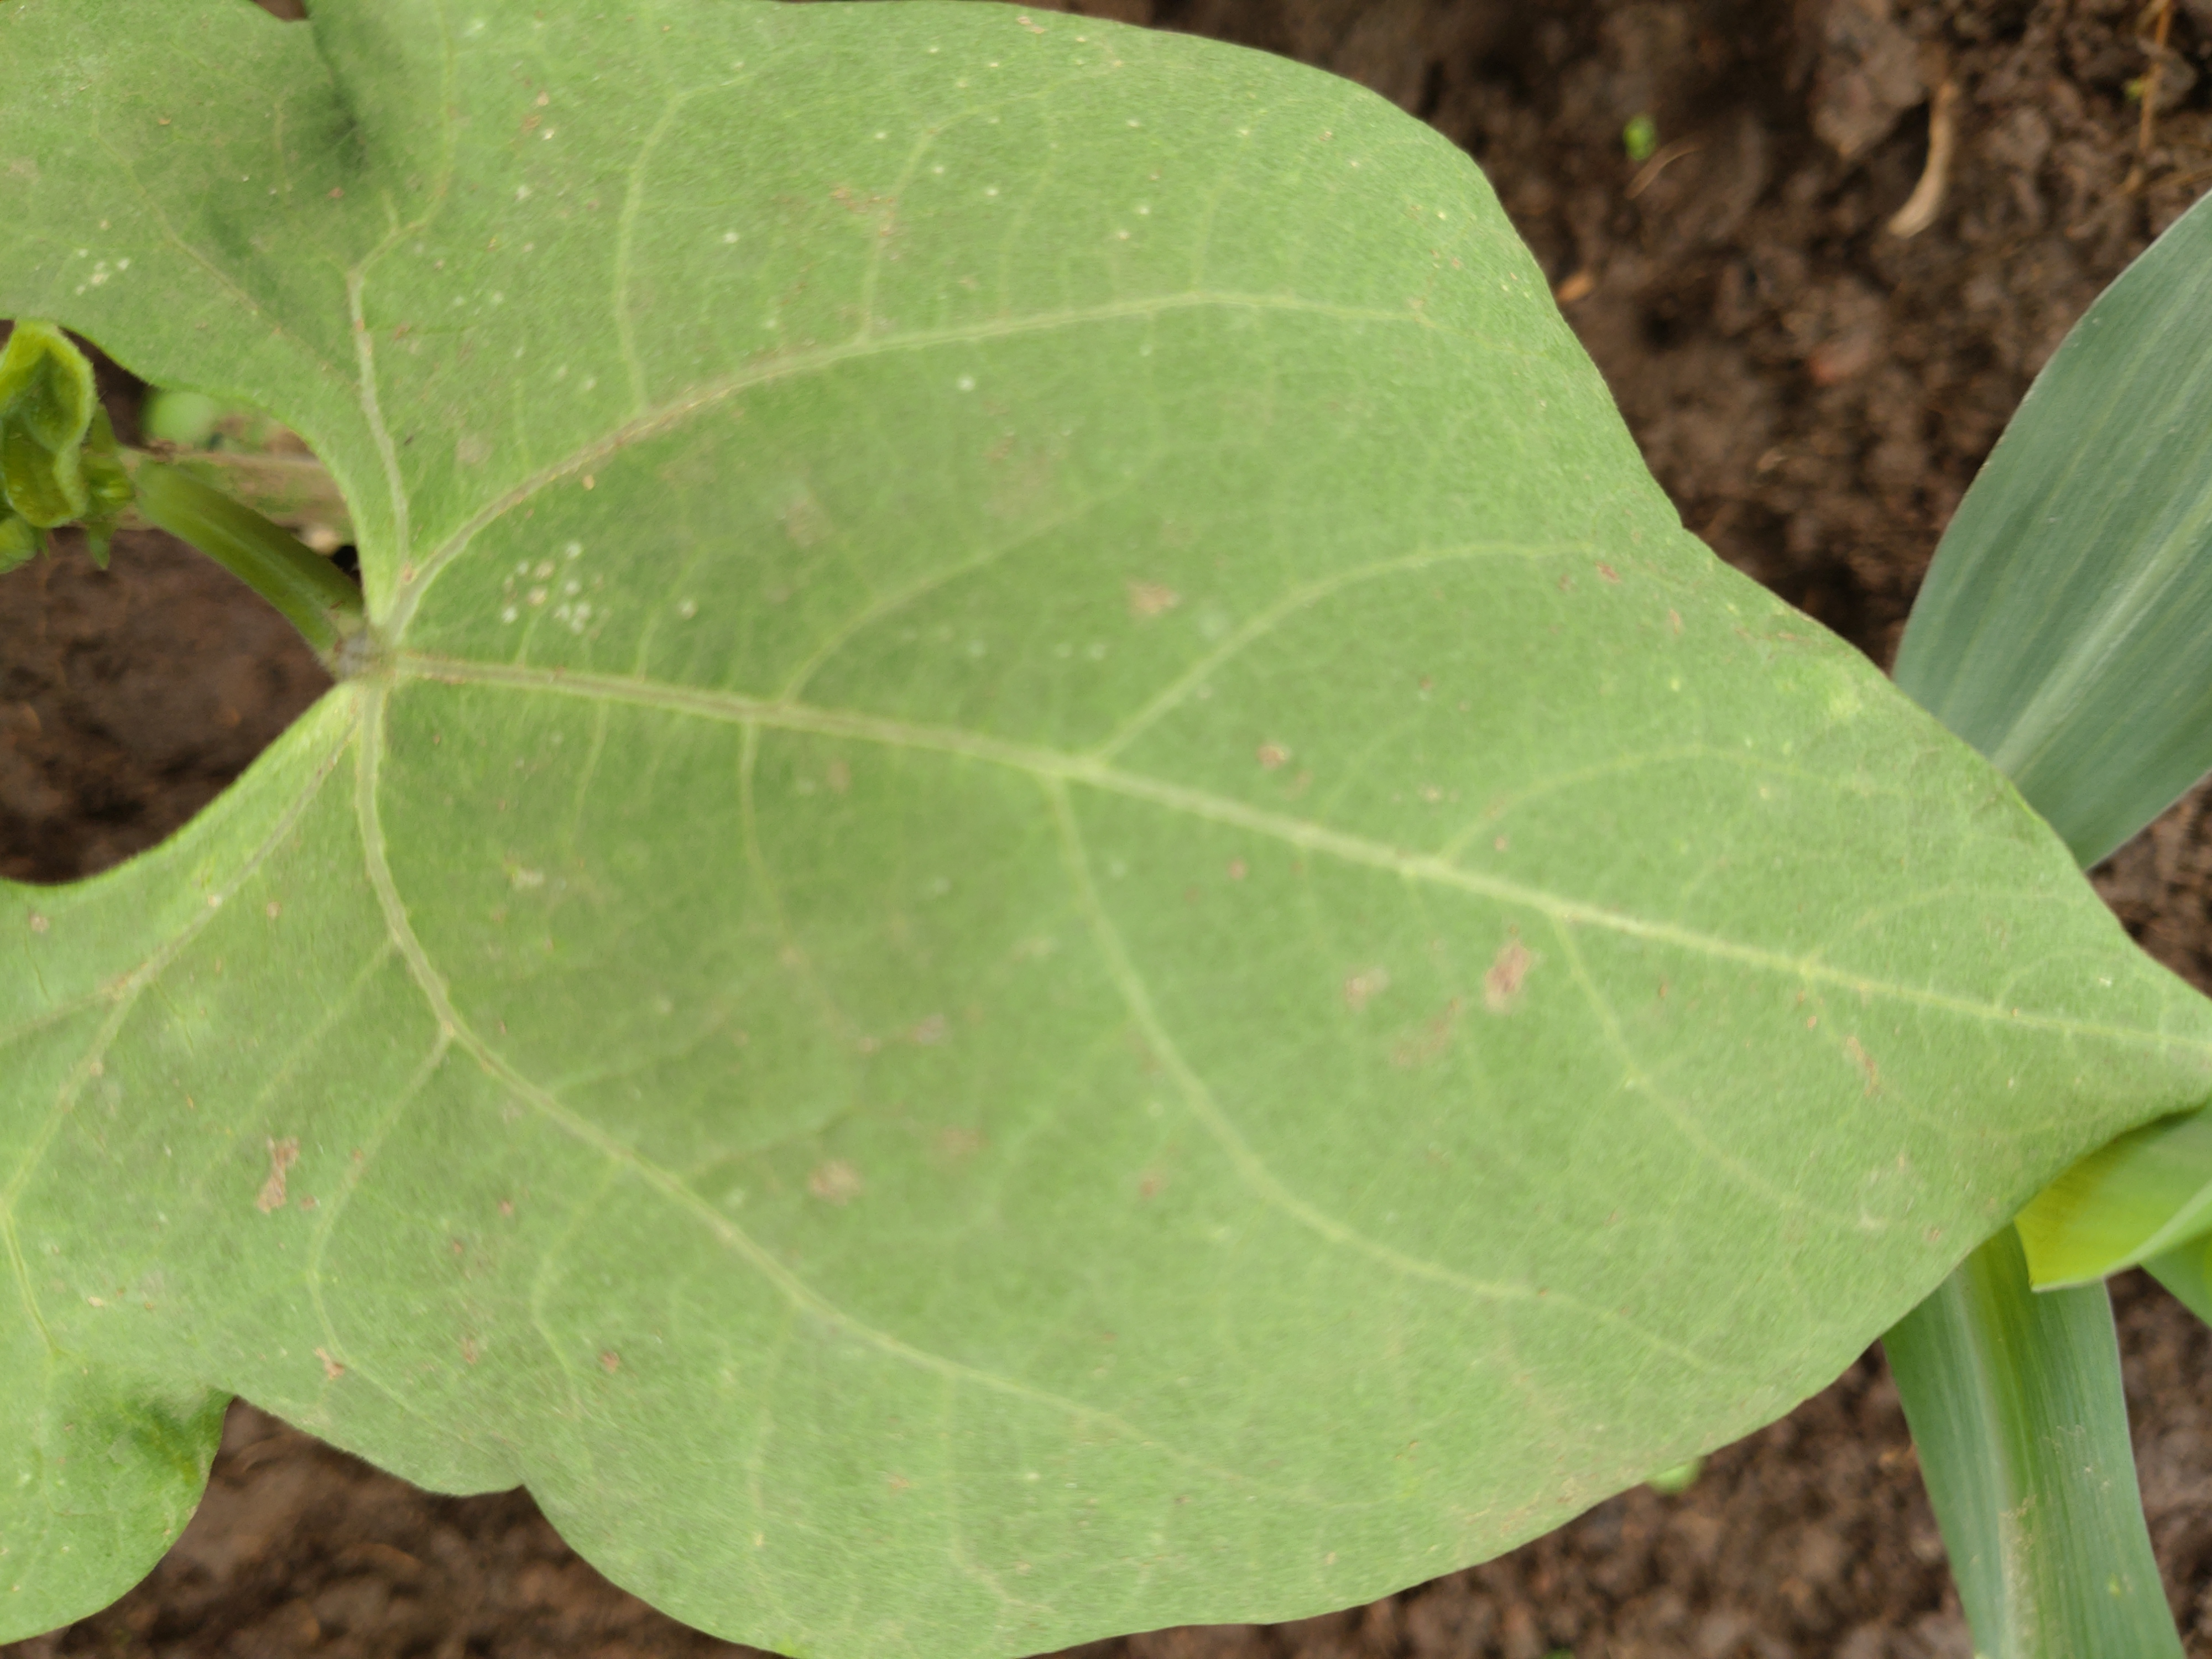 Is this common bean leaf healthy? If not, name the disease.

healthy
